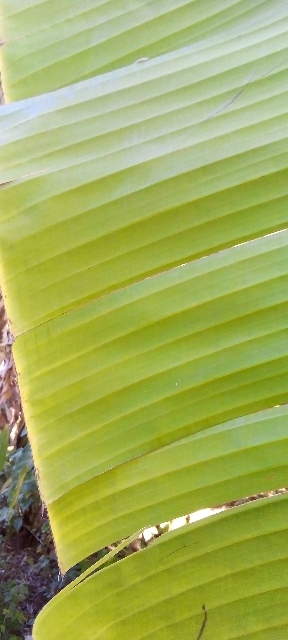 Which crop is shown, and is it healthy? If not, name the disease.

banana, healthy
